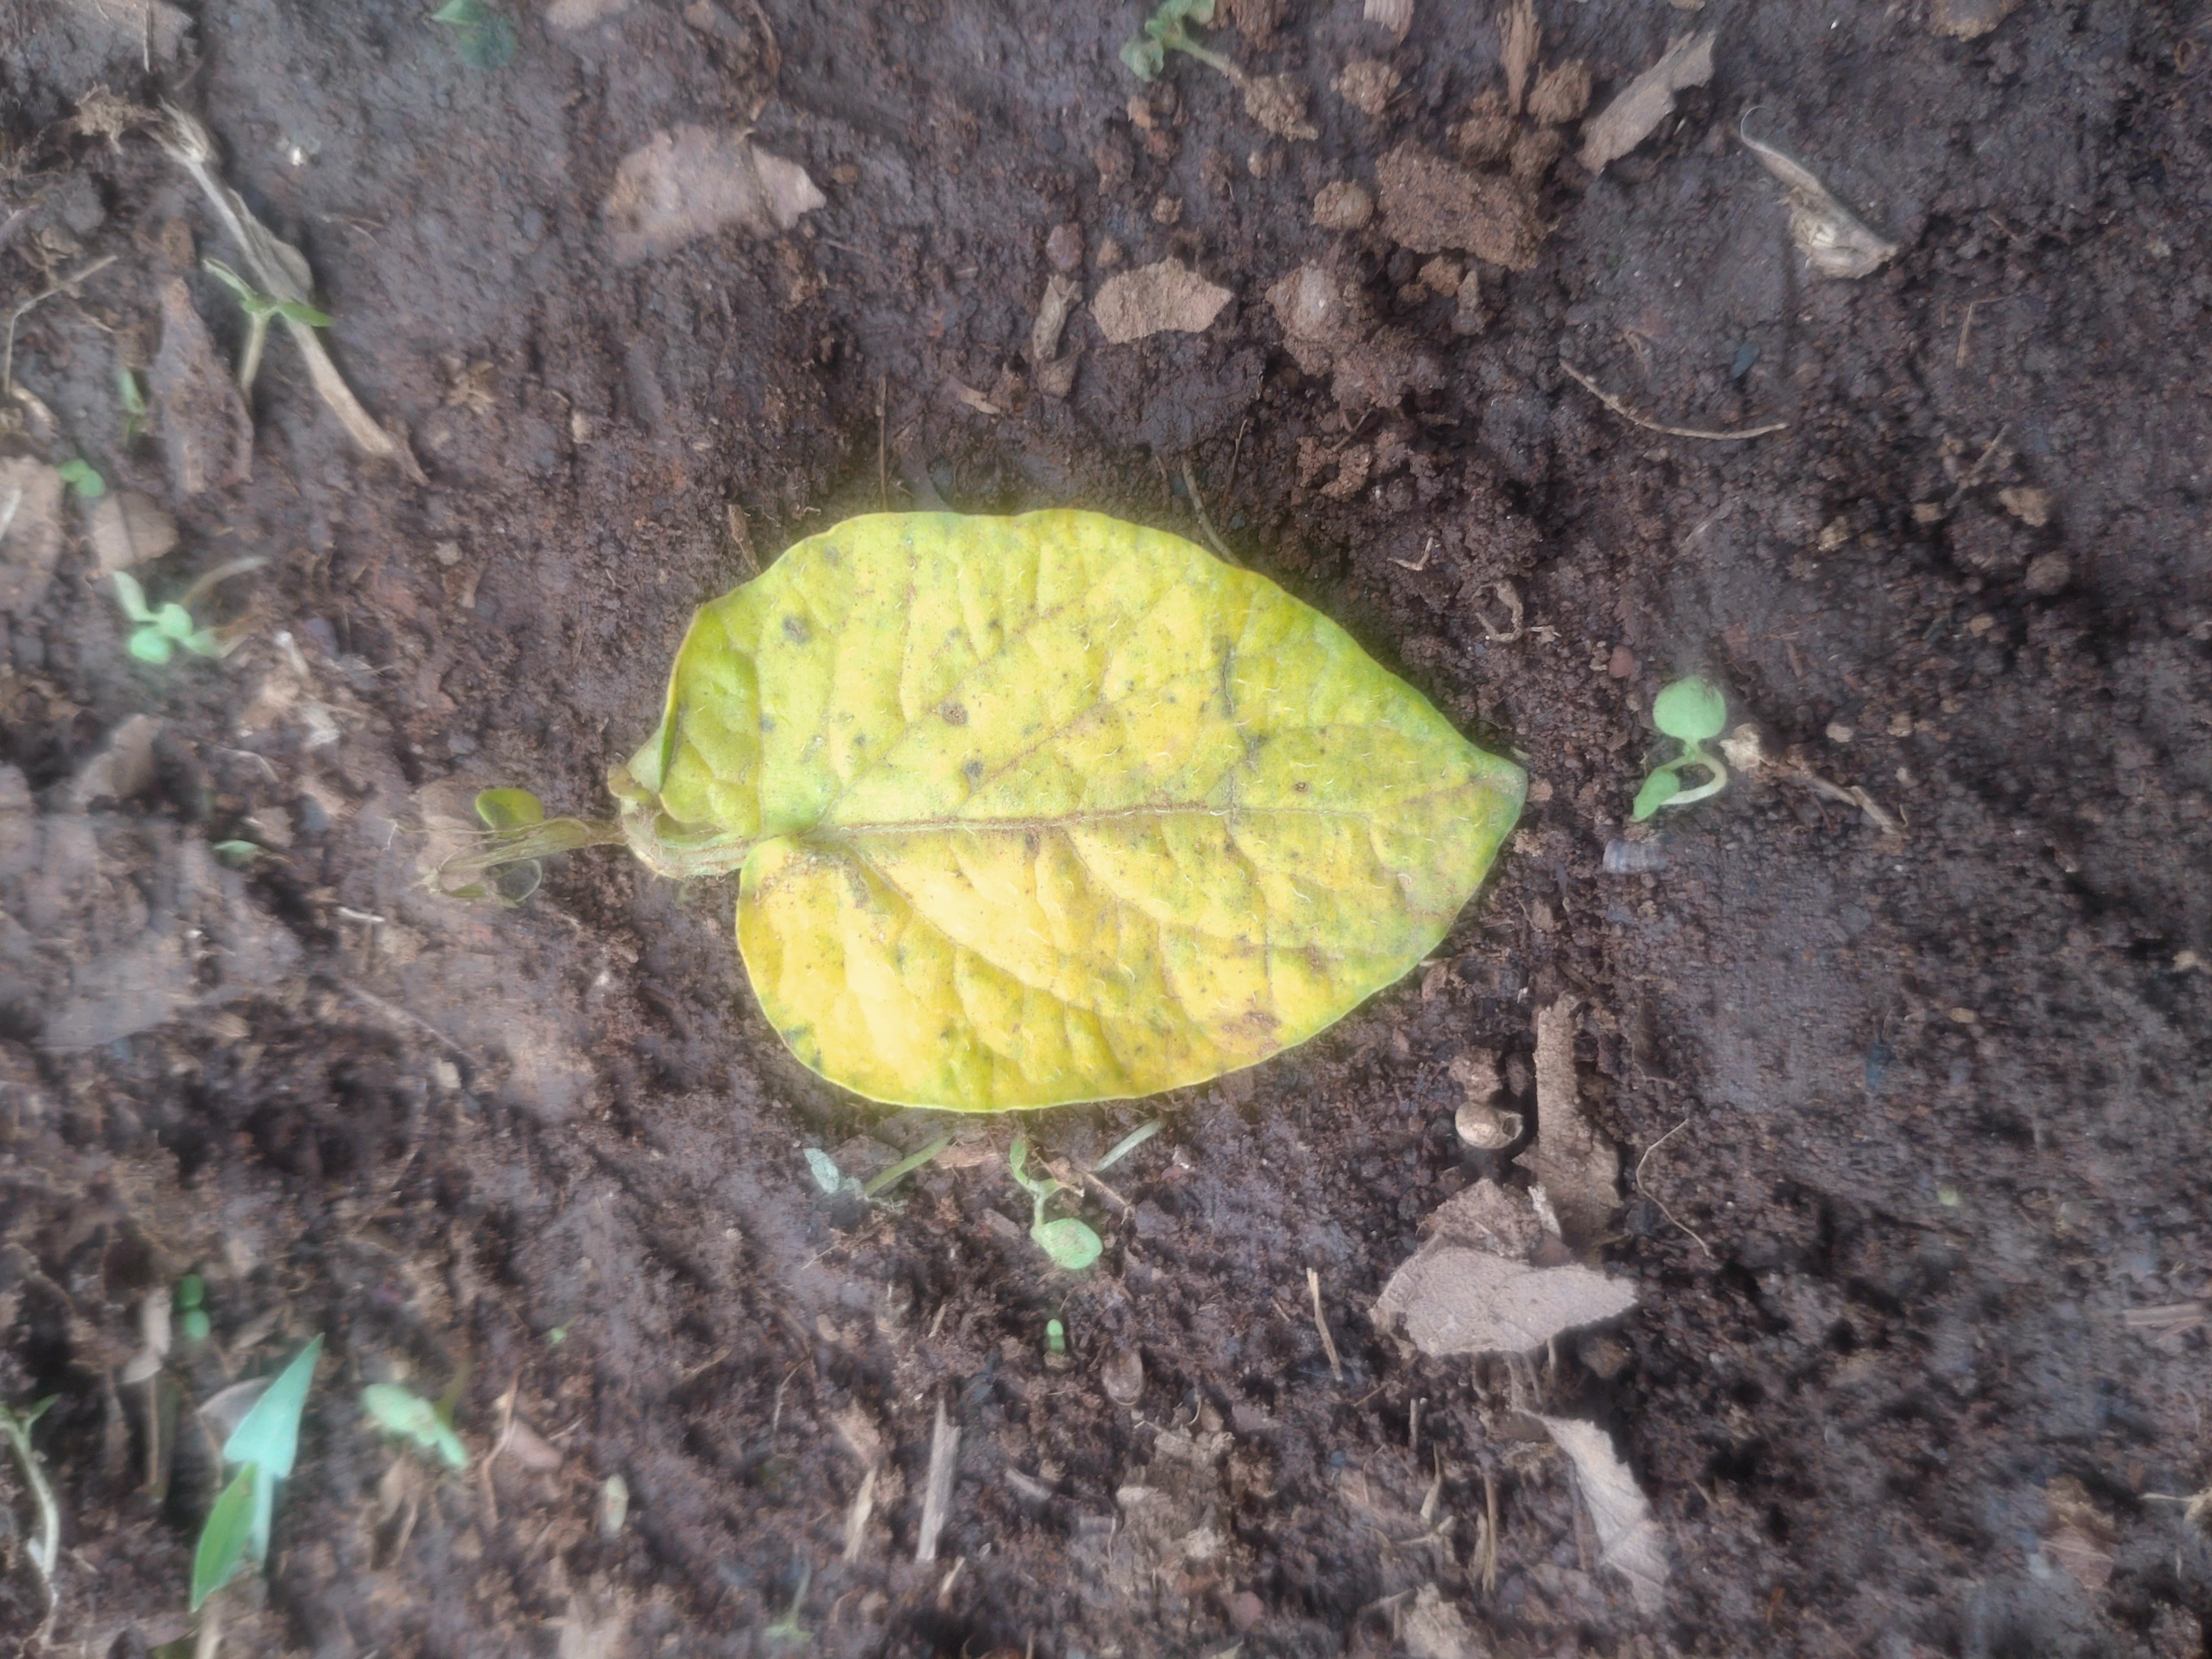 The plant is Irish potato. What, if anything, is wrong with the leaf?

late blight
